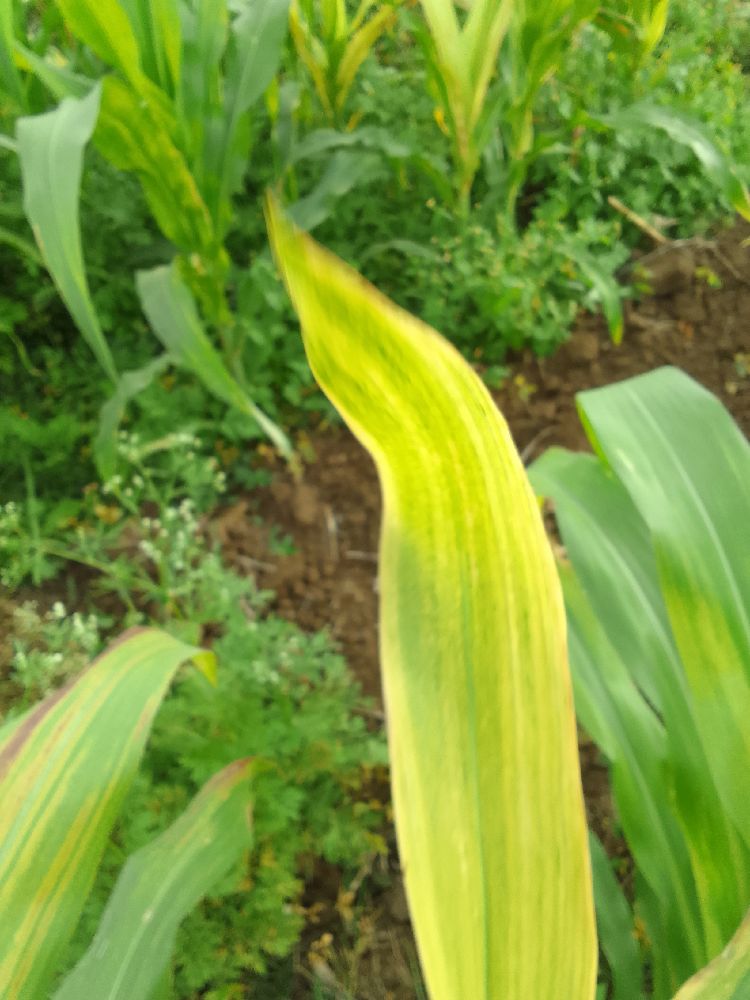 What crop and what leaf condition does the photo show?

maize, maize lethal necrosis
